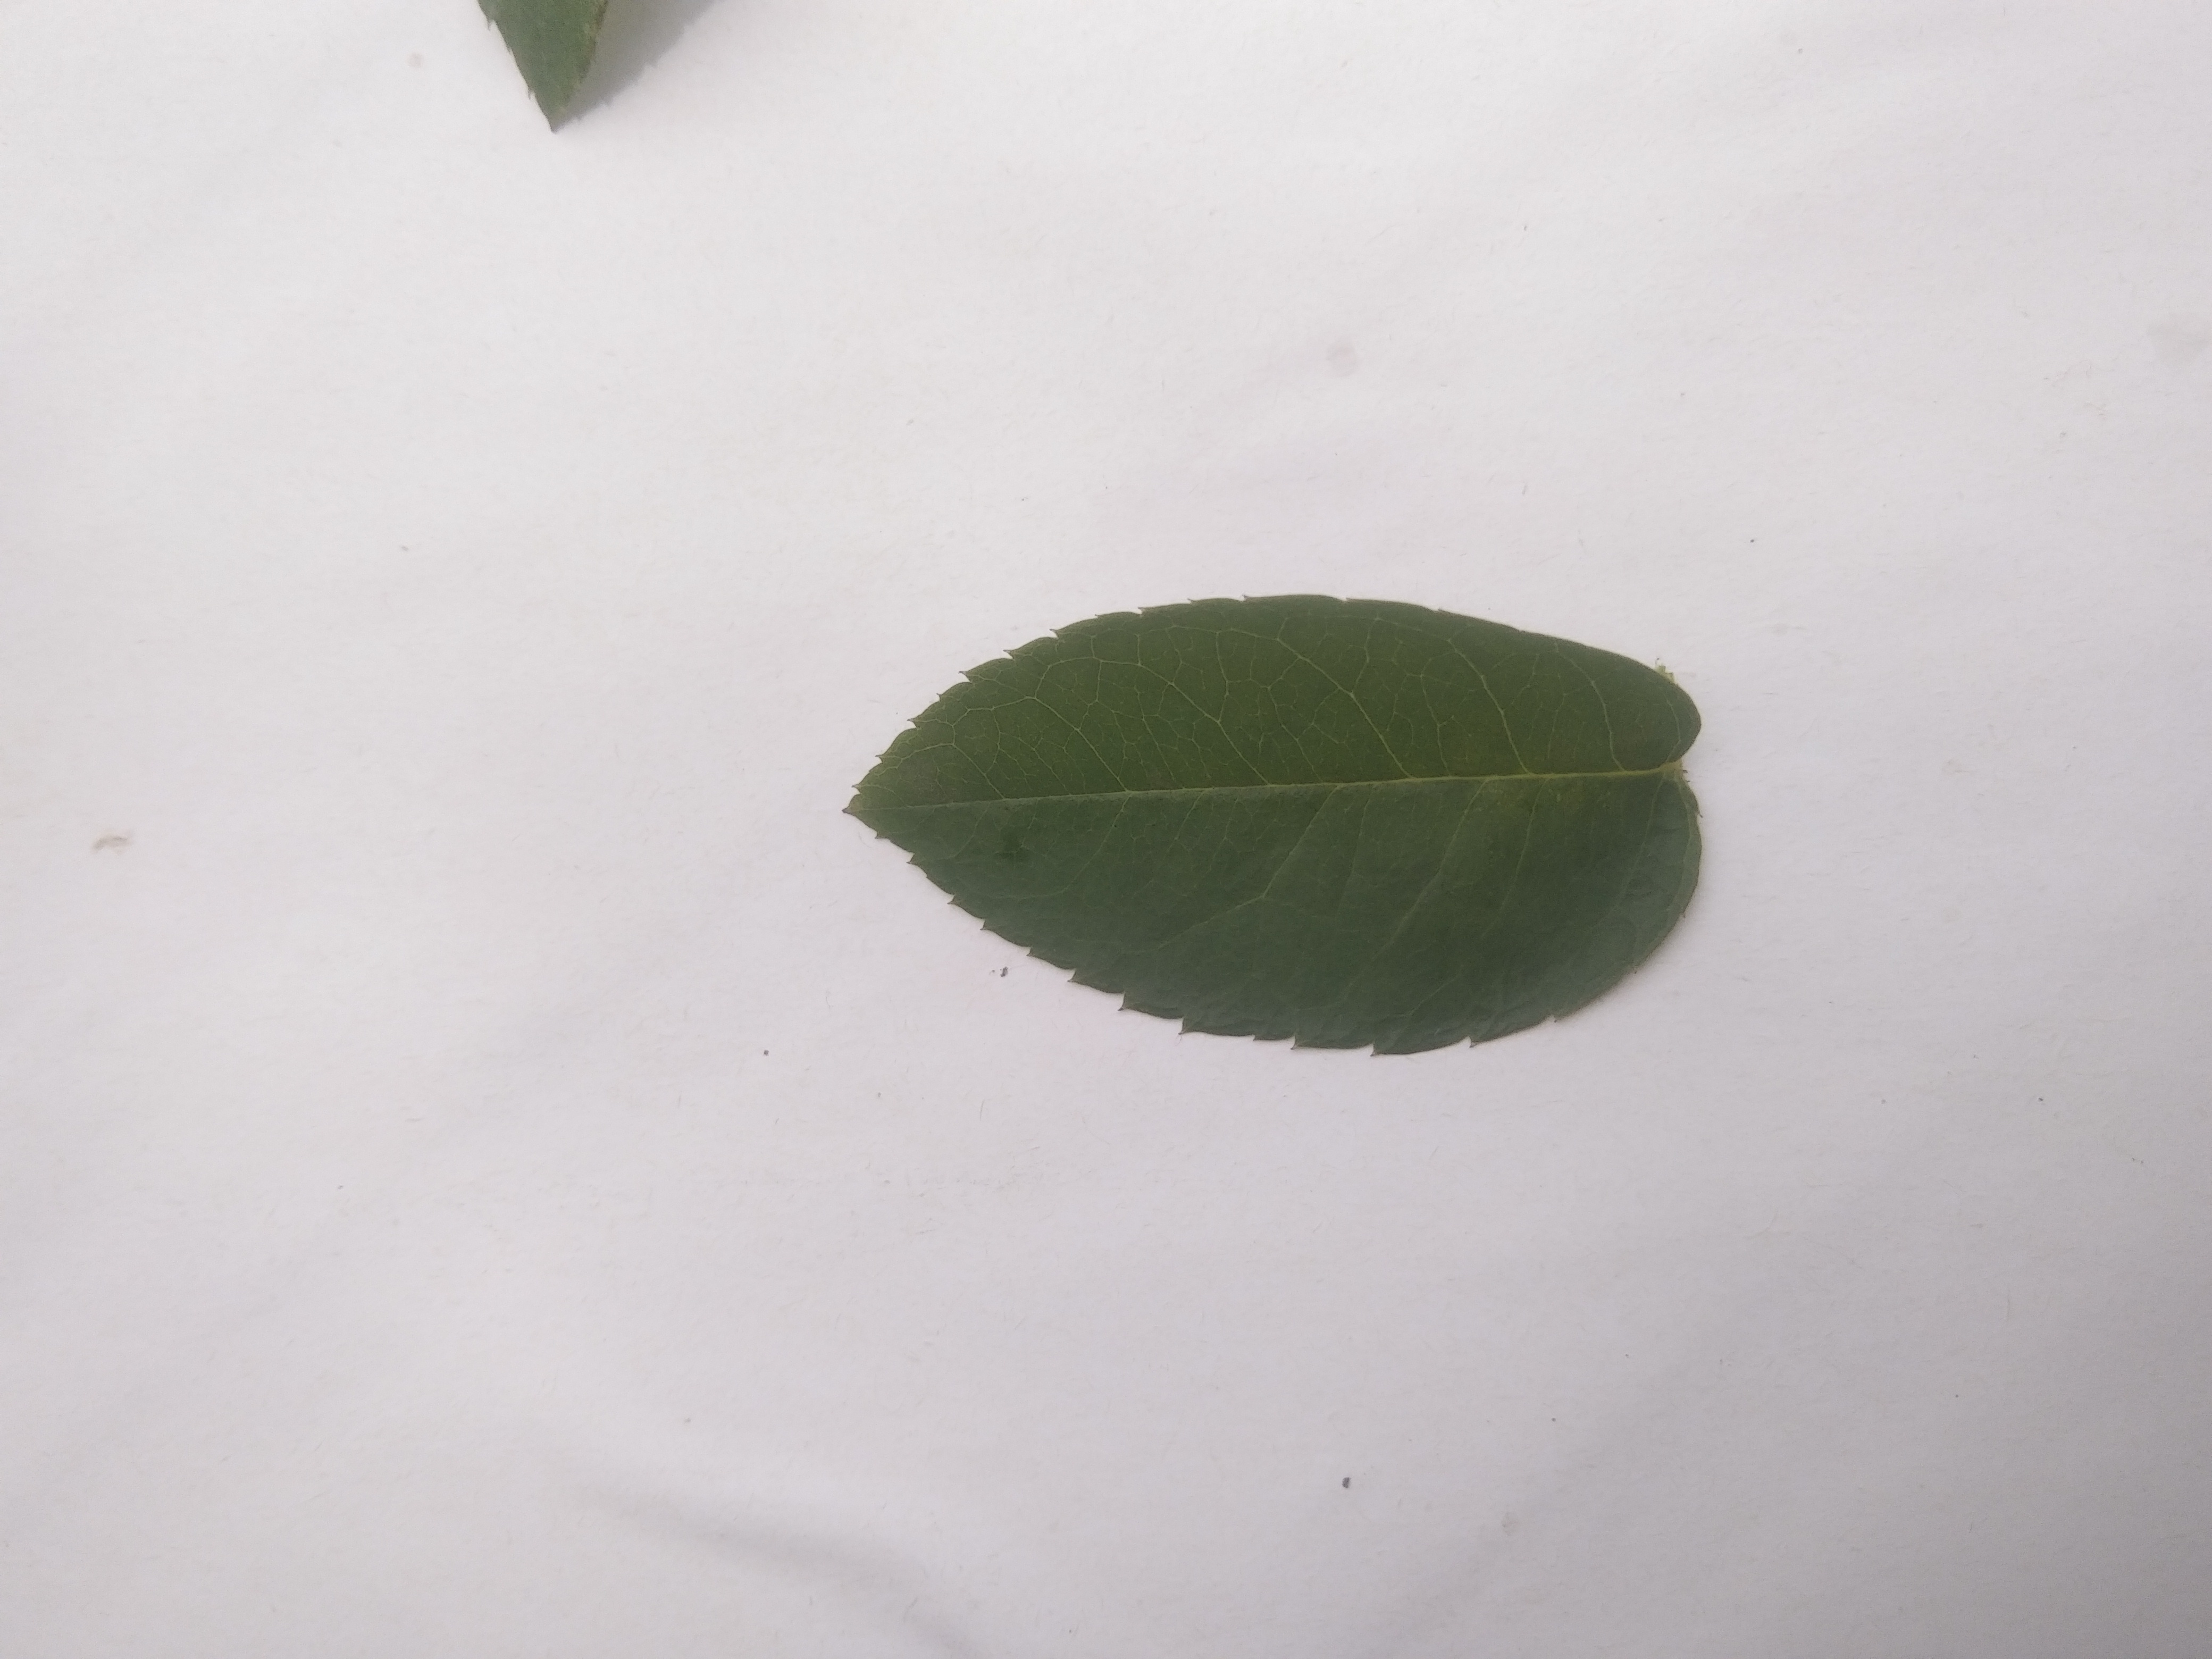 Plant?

rose
